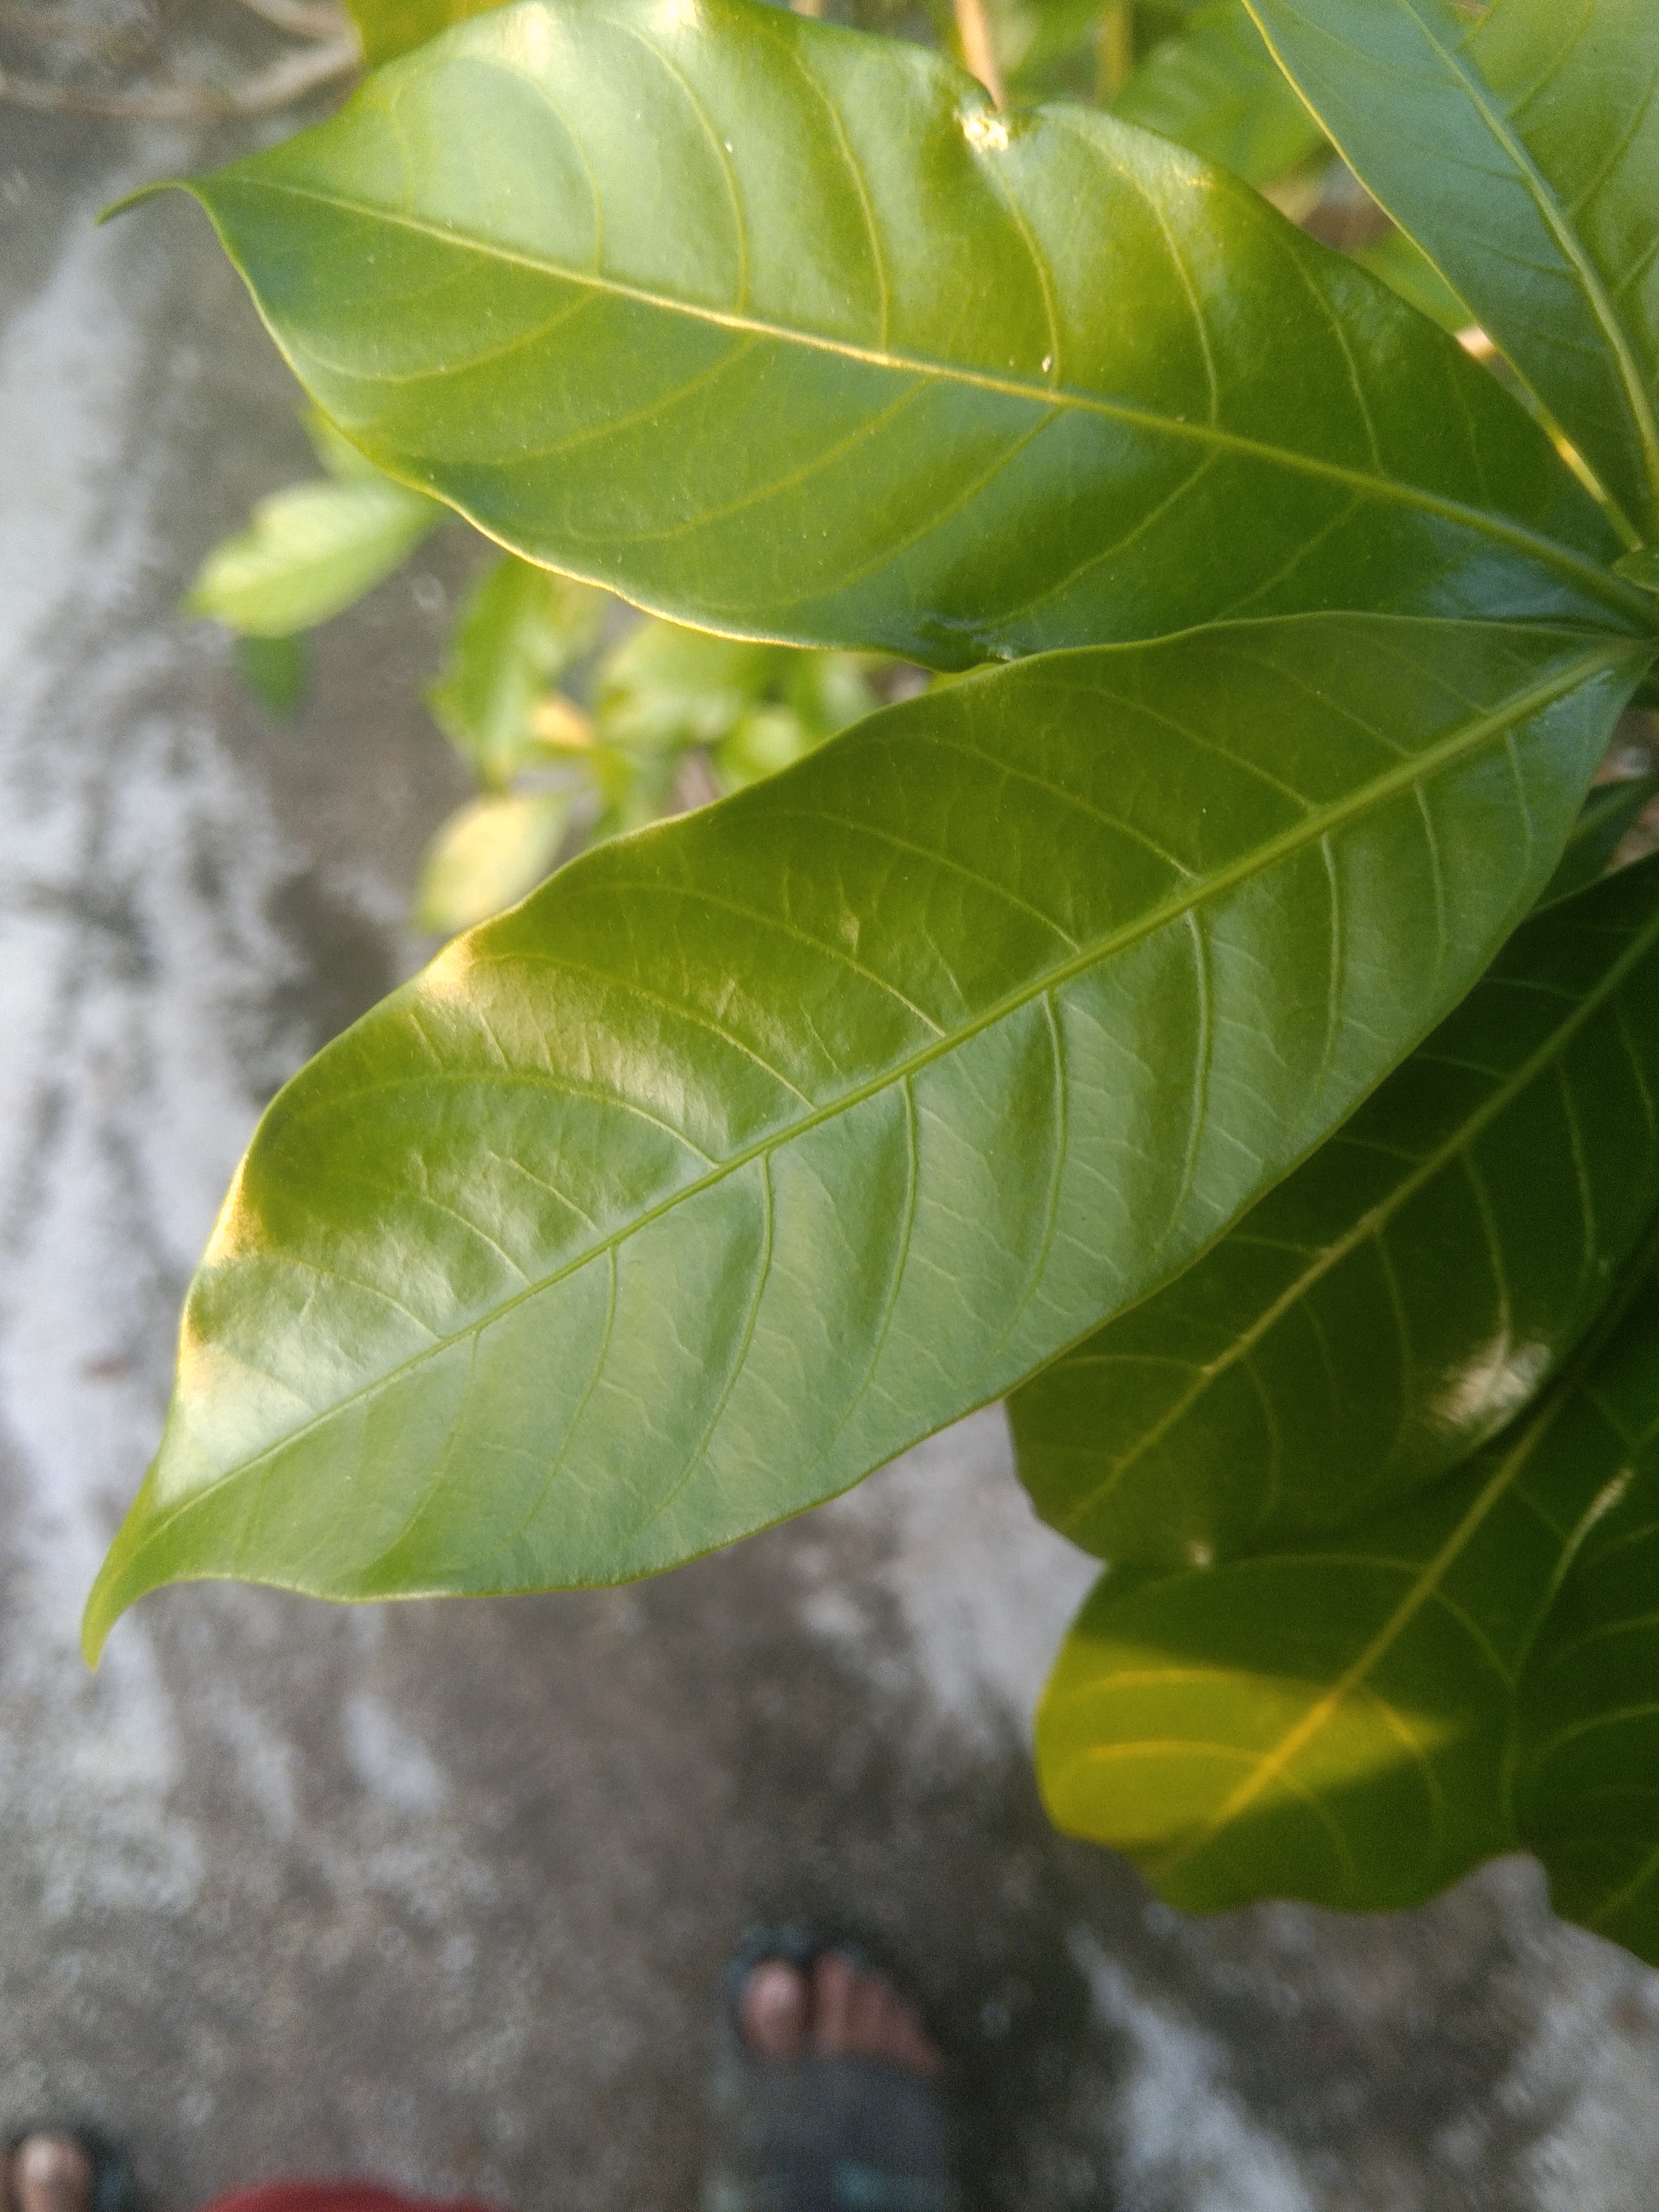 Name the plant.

togor
